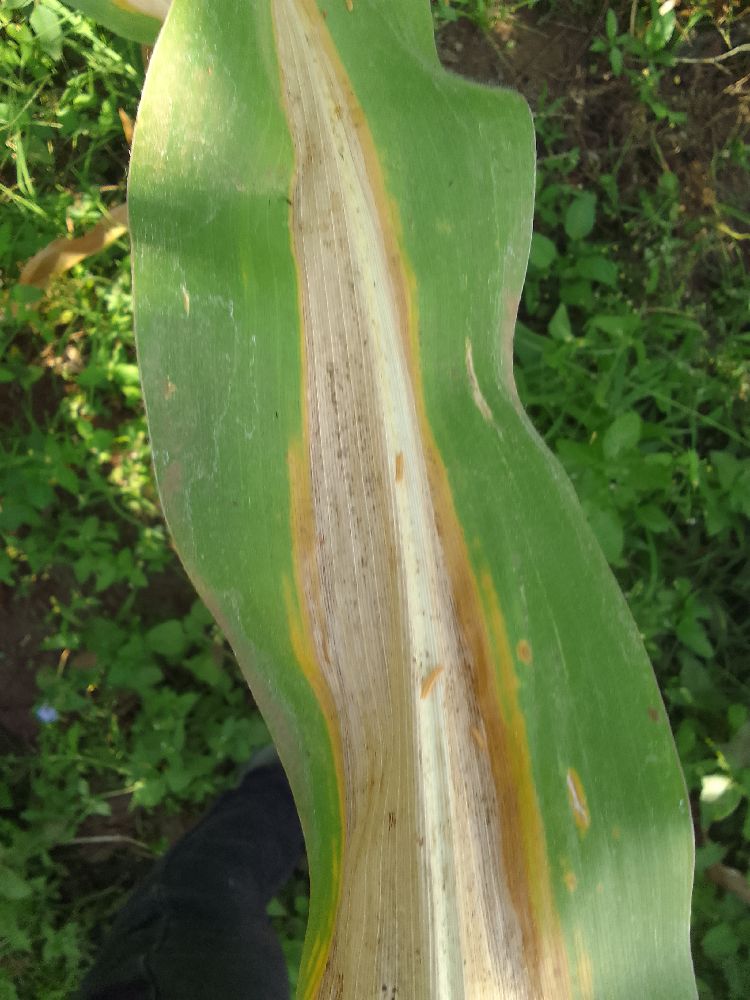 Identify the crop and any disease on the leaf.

maize, maize lethal necrosis
